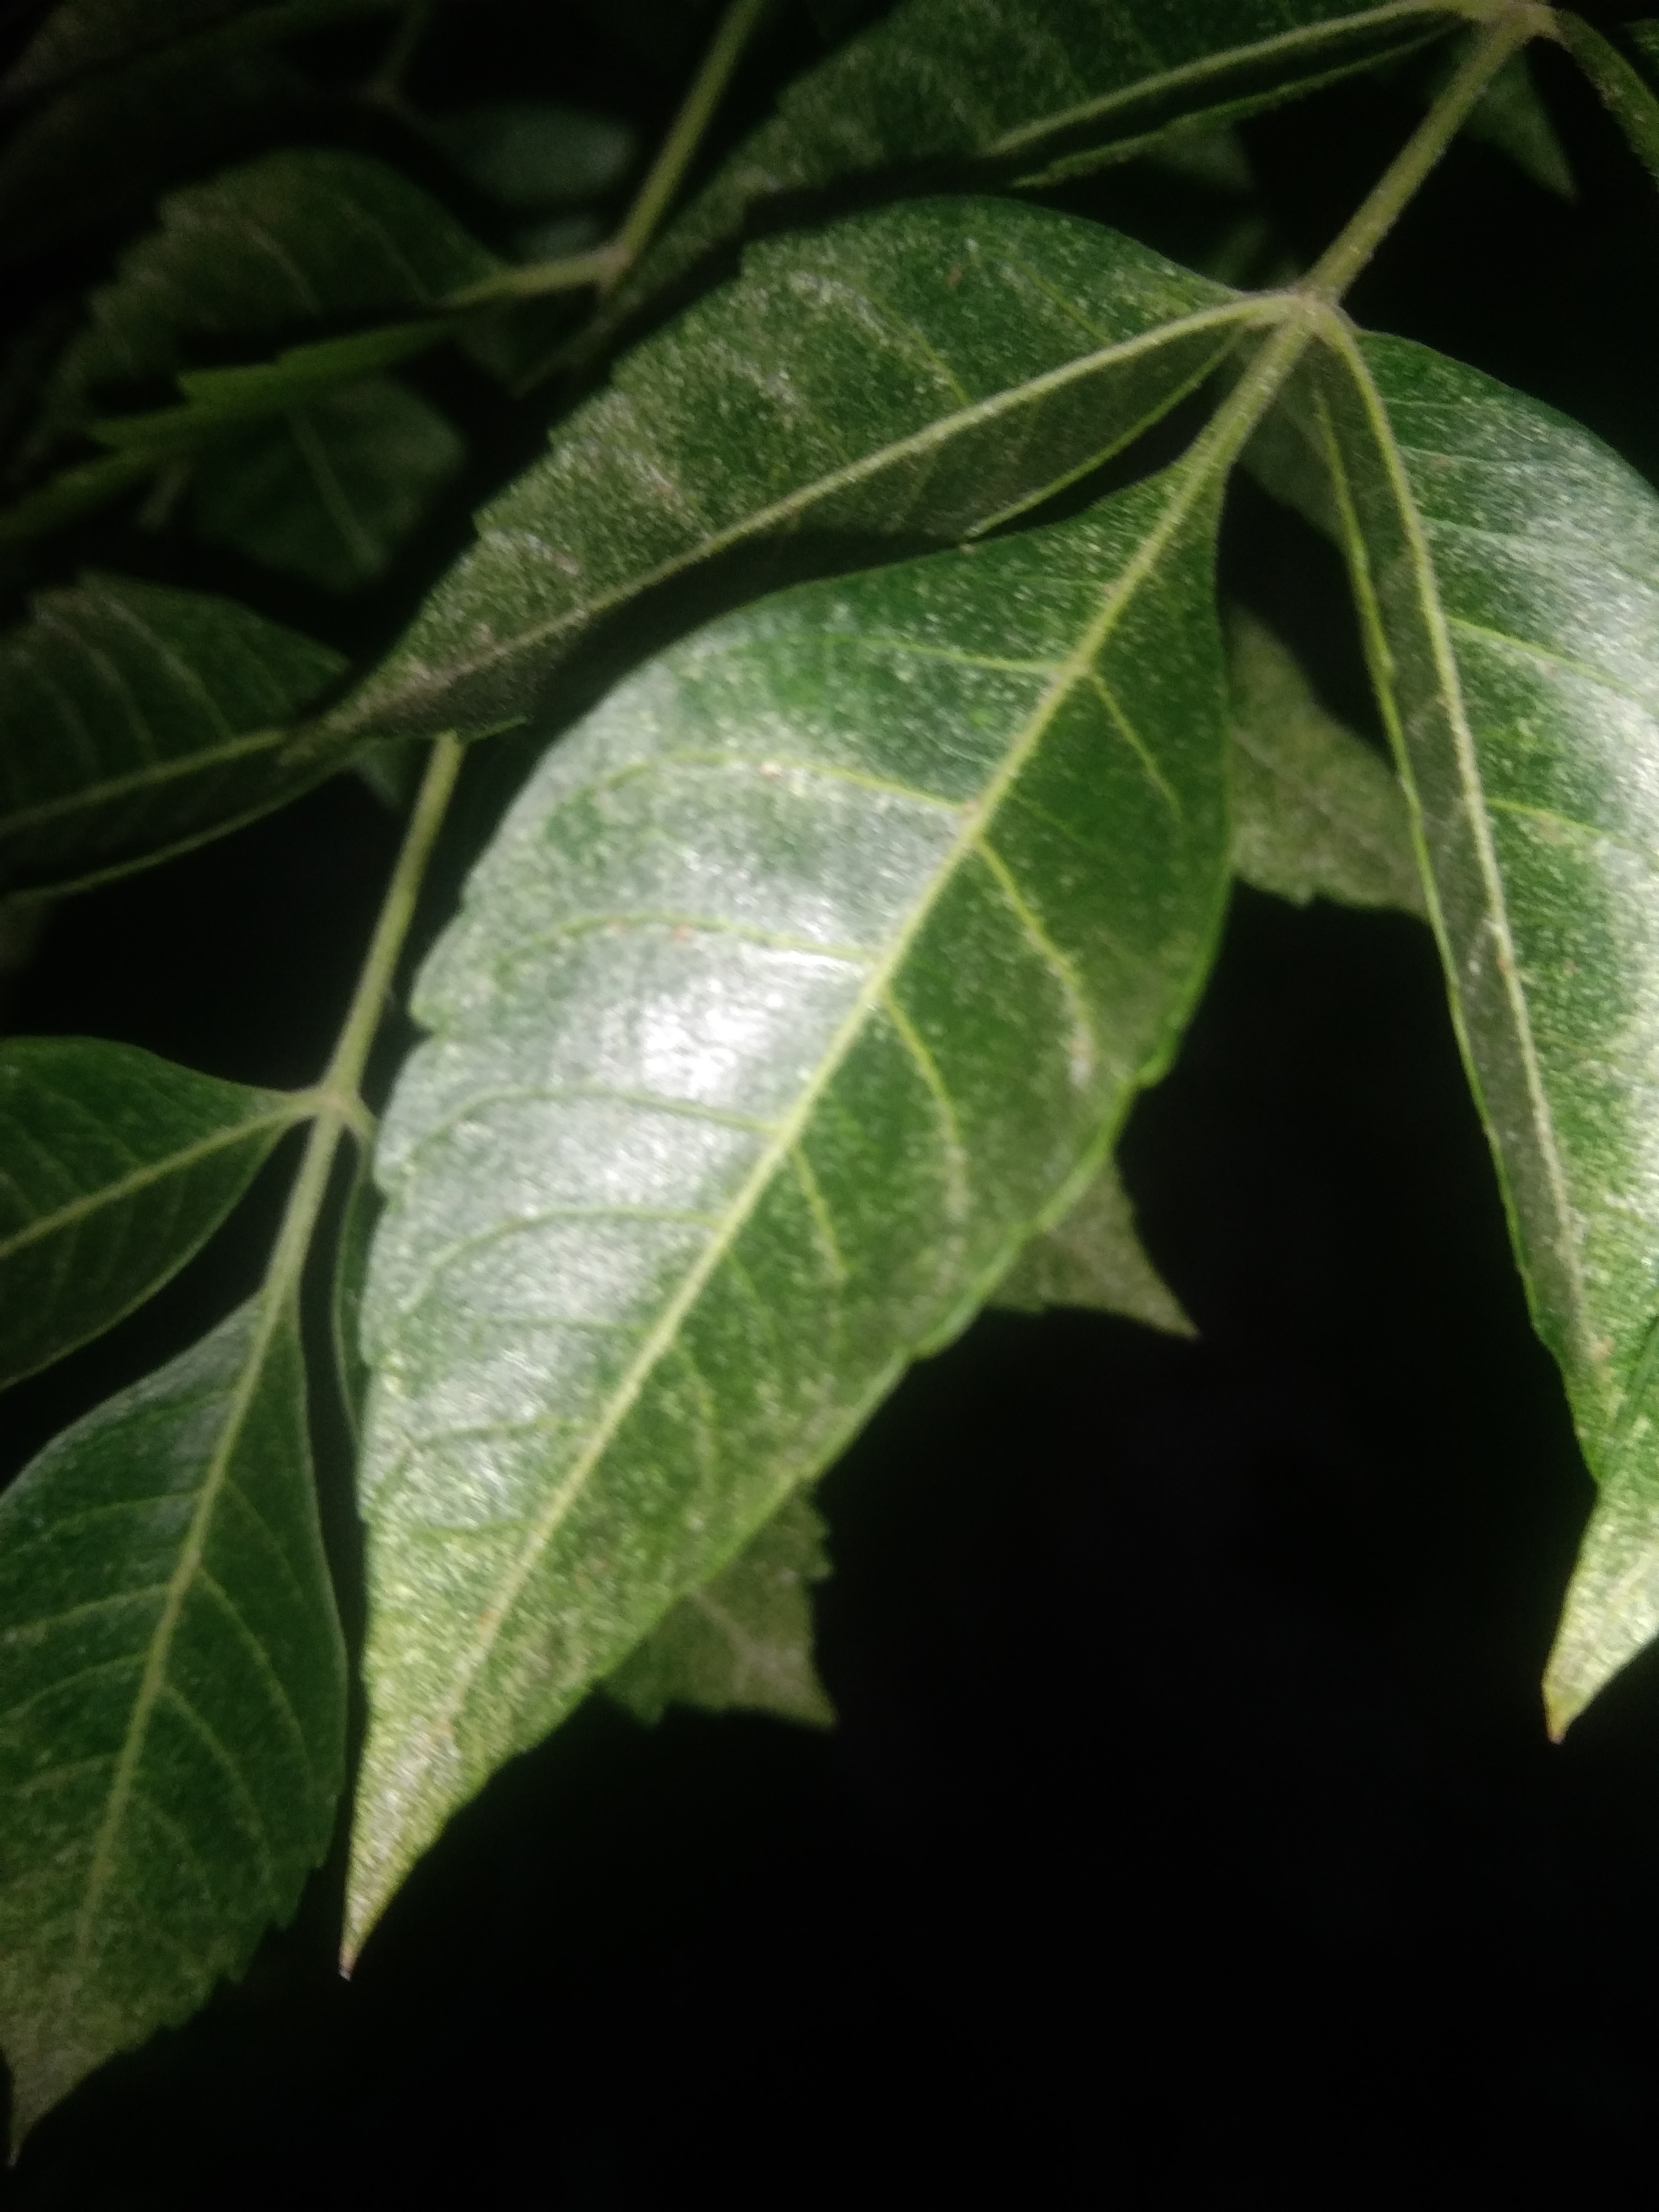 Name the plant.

neem
